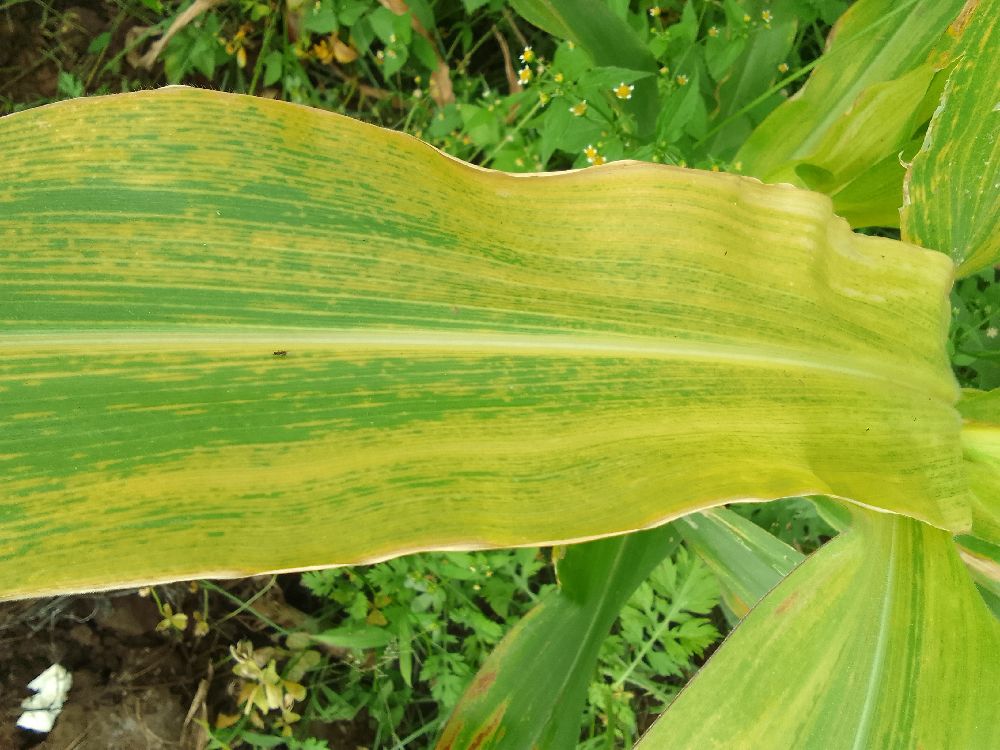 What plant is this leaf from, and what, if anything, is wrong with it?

maize, maize lethal necrosis
